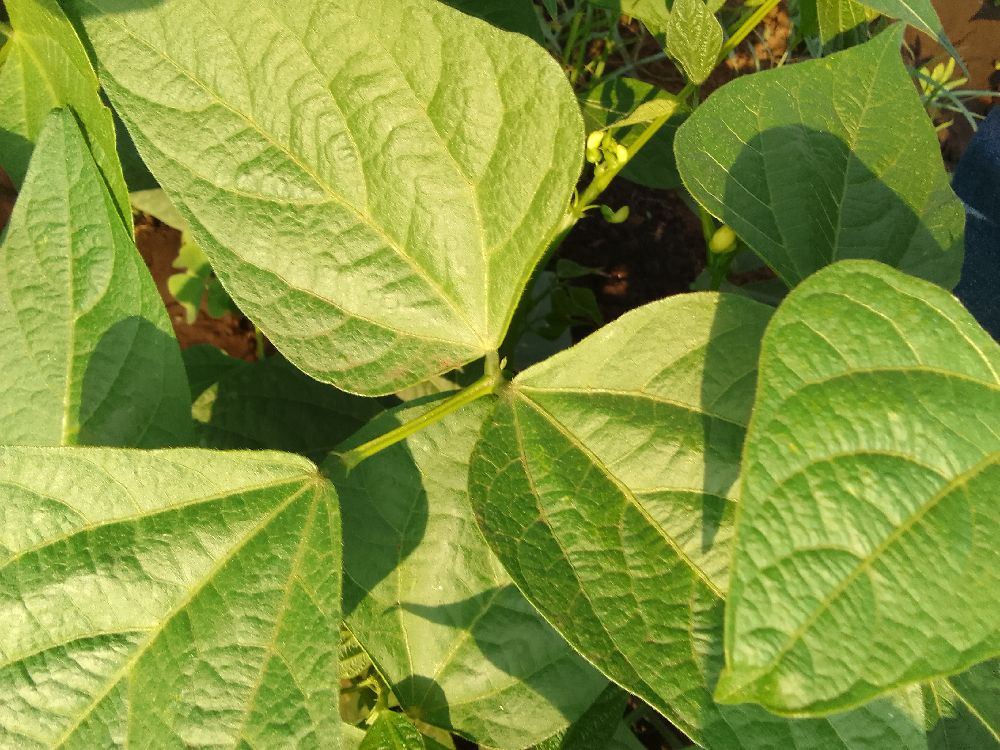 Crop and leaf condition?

common bean, healthy
